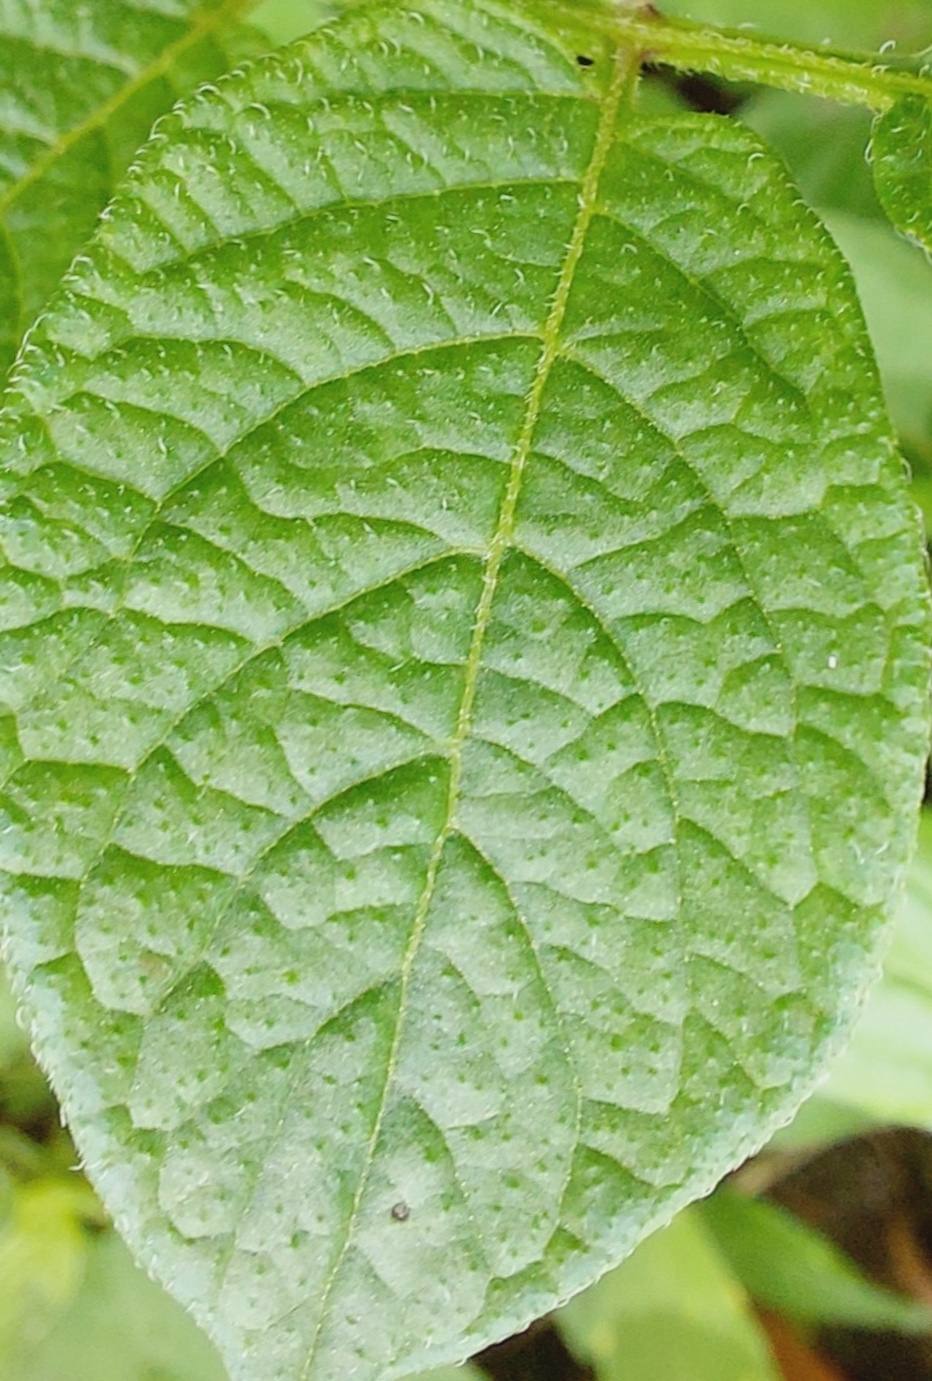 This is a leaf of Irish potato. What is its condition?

healthy
